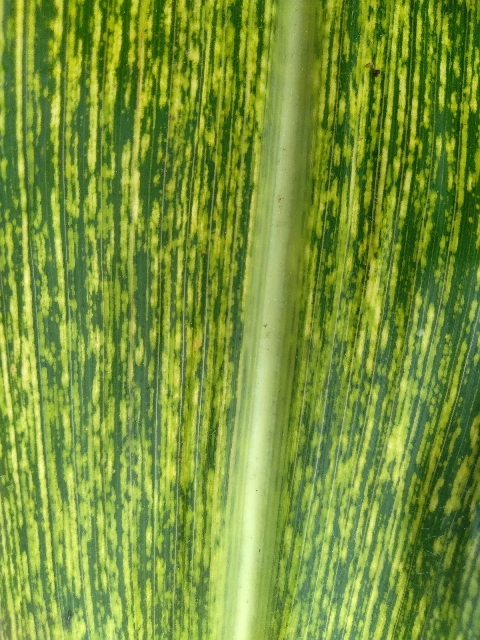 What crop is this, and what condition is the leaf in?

maize, maize streak virus
